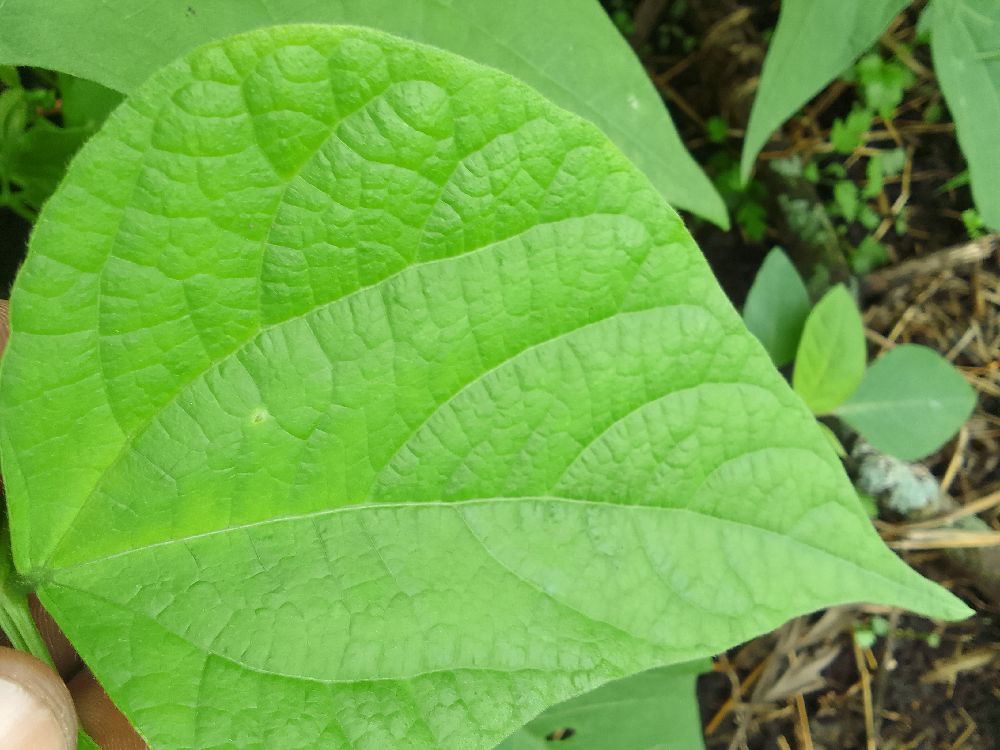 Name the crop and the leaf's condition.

common bean, healthy
